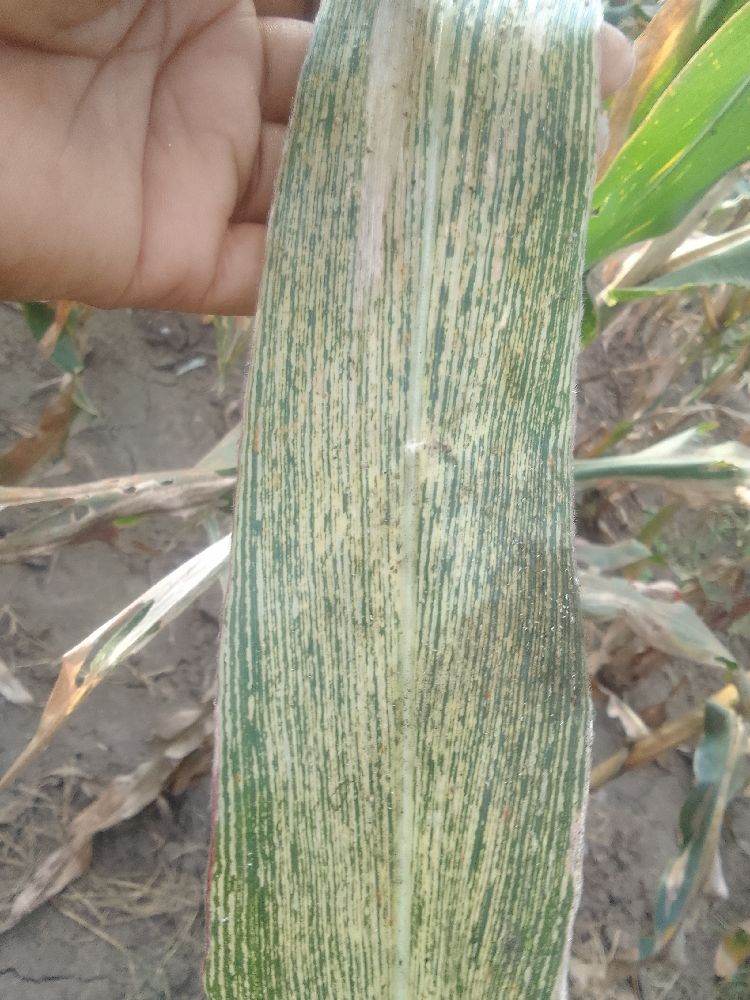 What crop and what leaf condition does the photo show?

maize, maize streak virus
